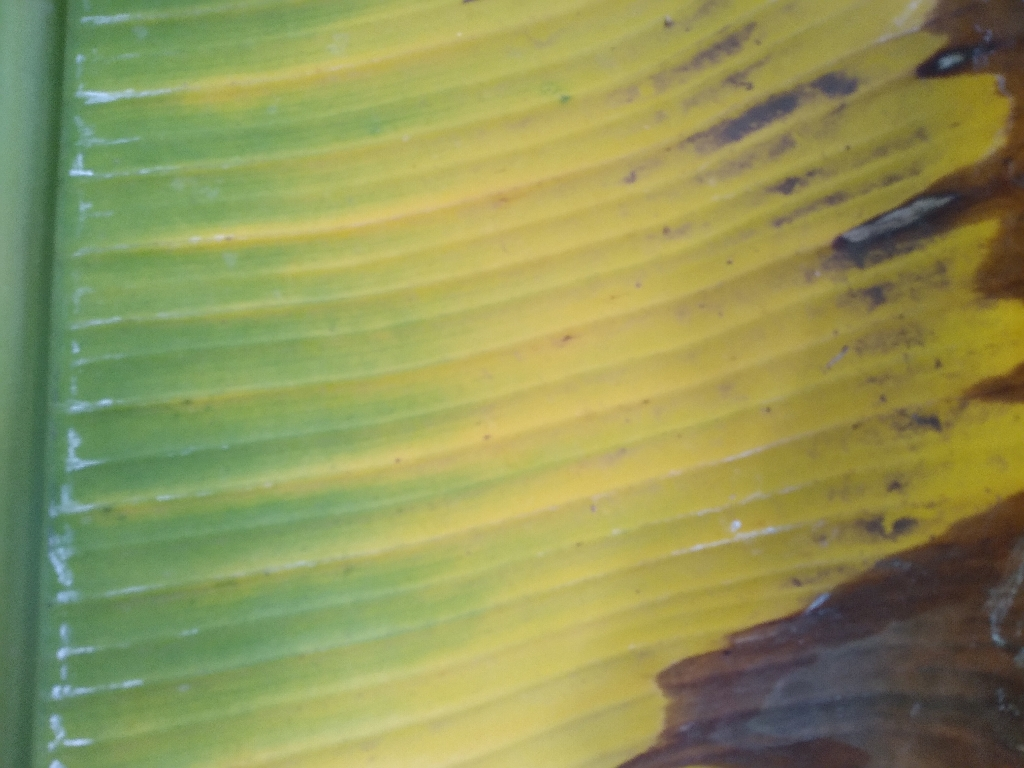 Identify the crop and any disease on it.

banana, fusarium wilt race 1
